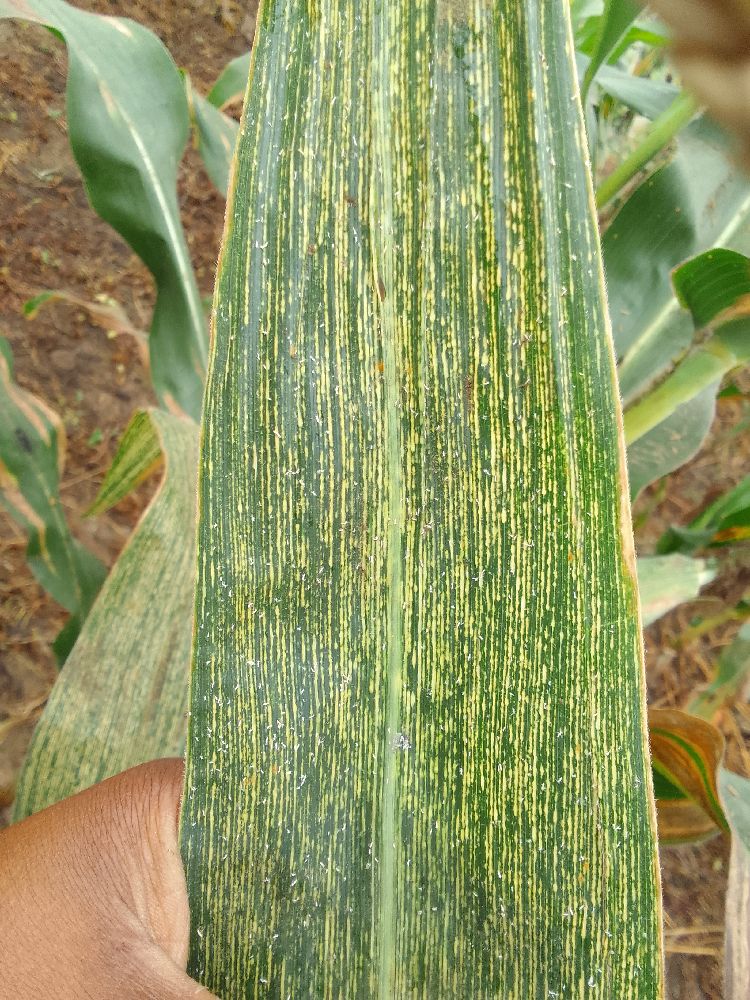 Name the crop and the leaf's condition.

maize, maize streak virus
